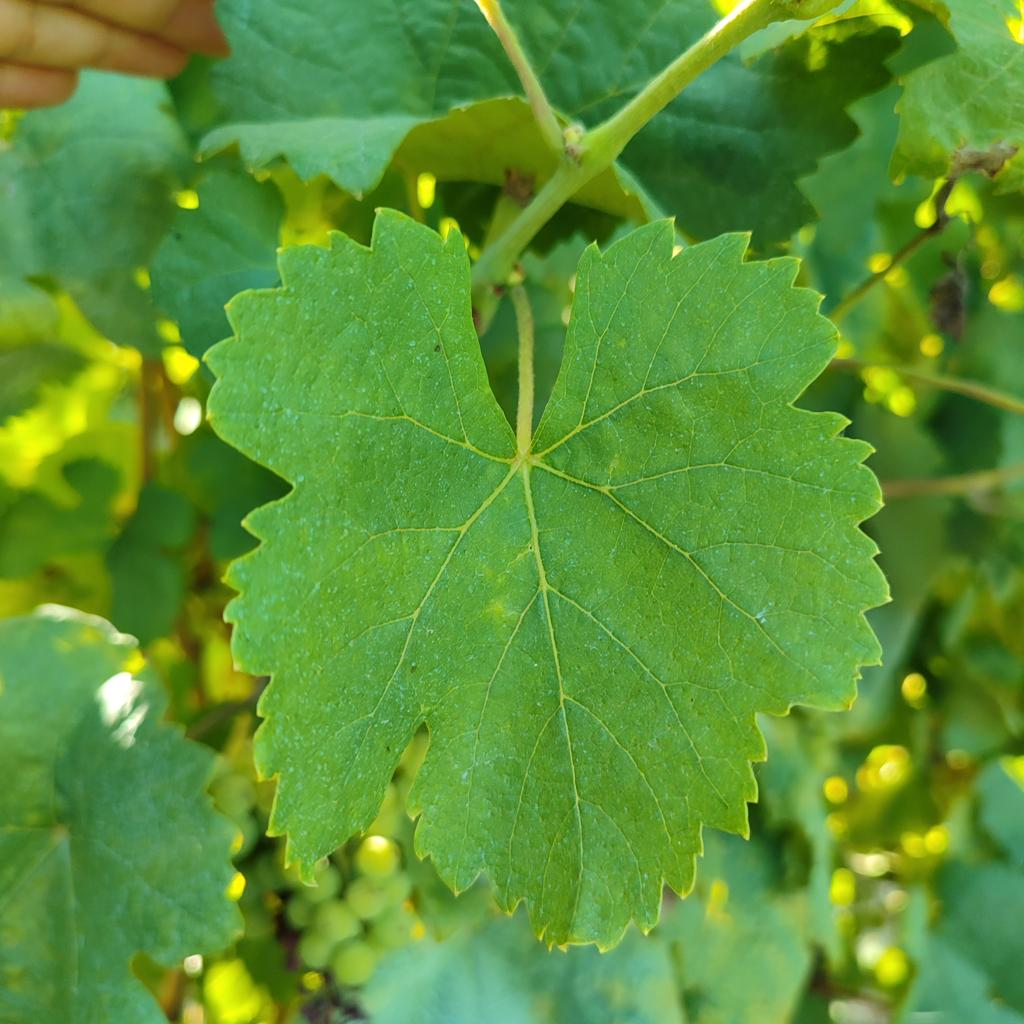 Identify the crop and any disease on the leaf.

grapevine, healthy
